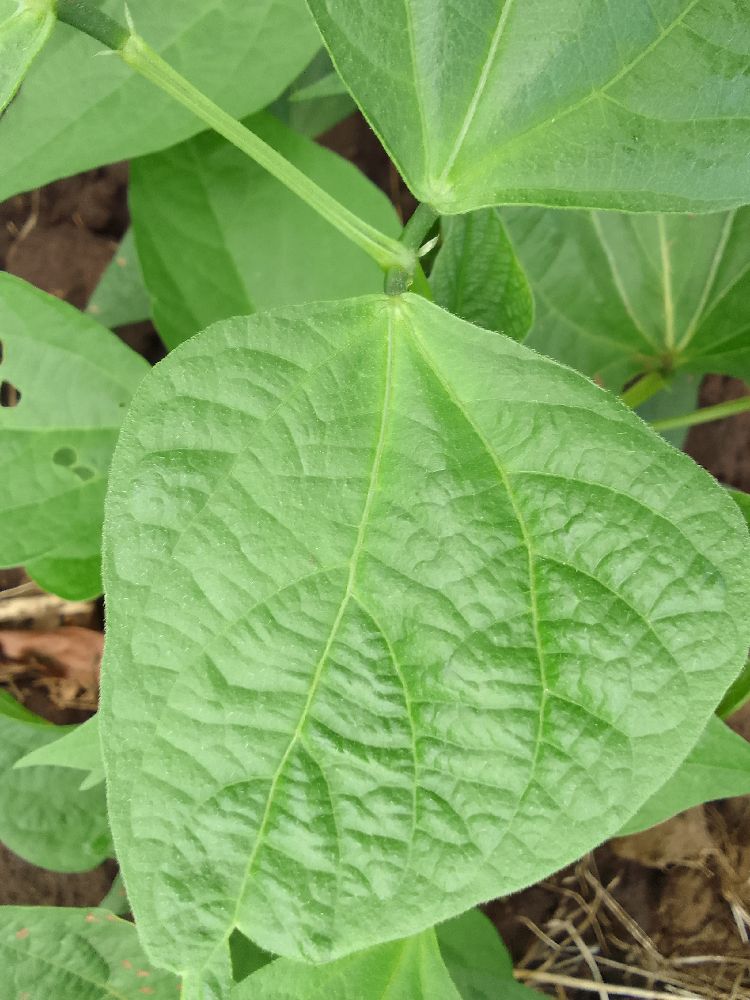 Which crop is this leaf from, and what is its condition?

common bean, healthy
